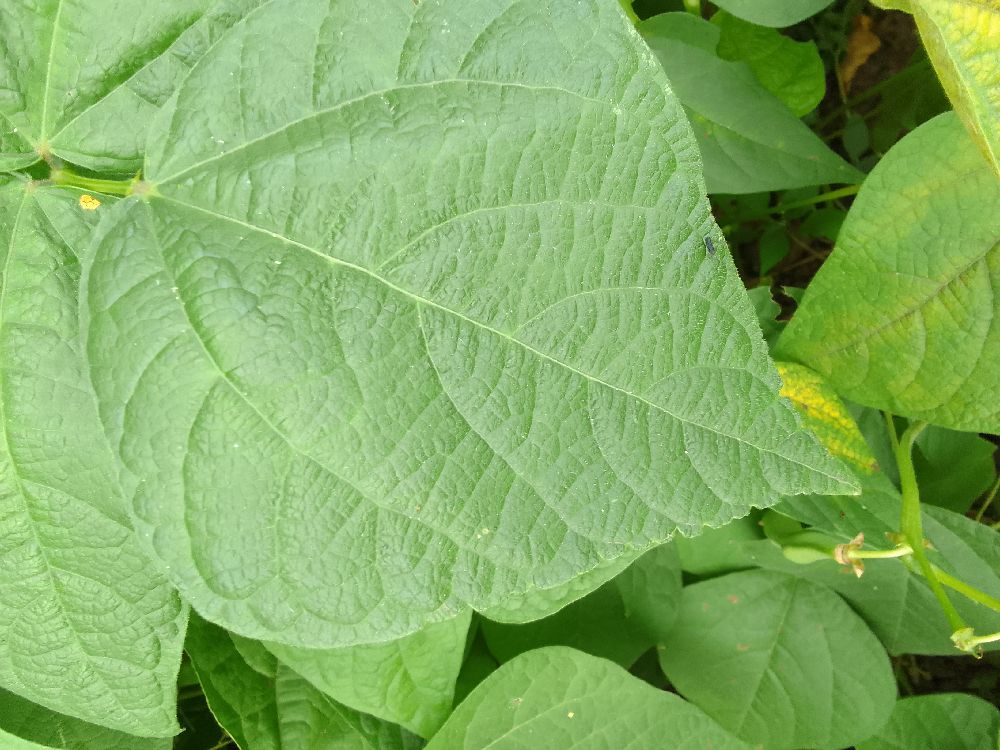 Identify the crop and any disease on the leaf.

common bean, healthy
